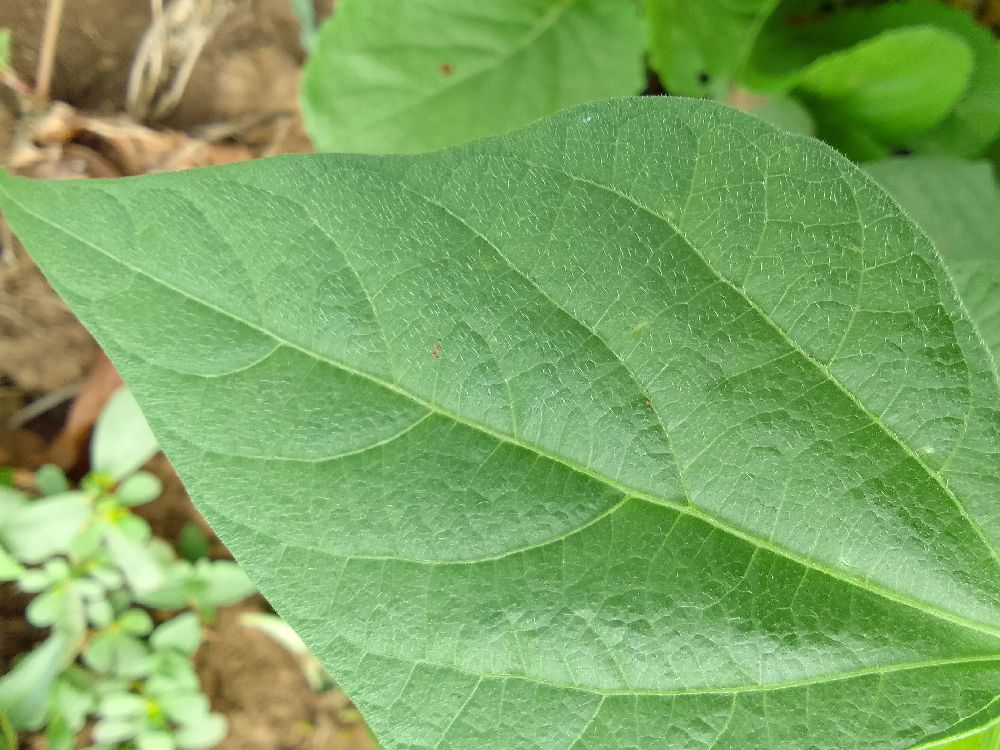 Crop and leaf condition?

common bean, healthy
